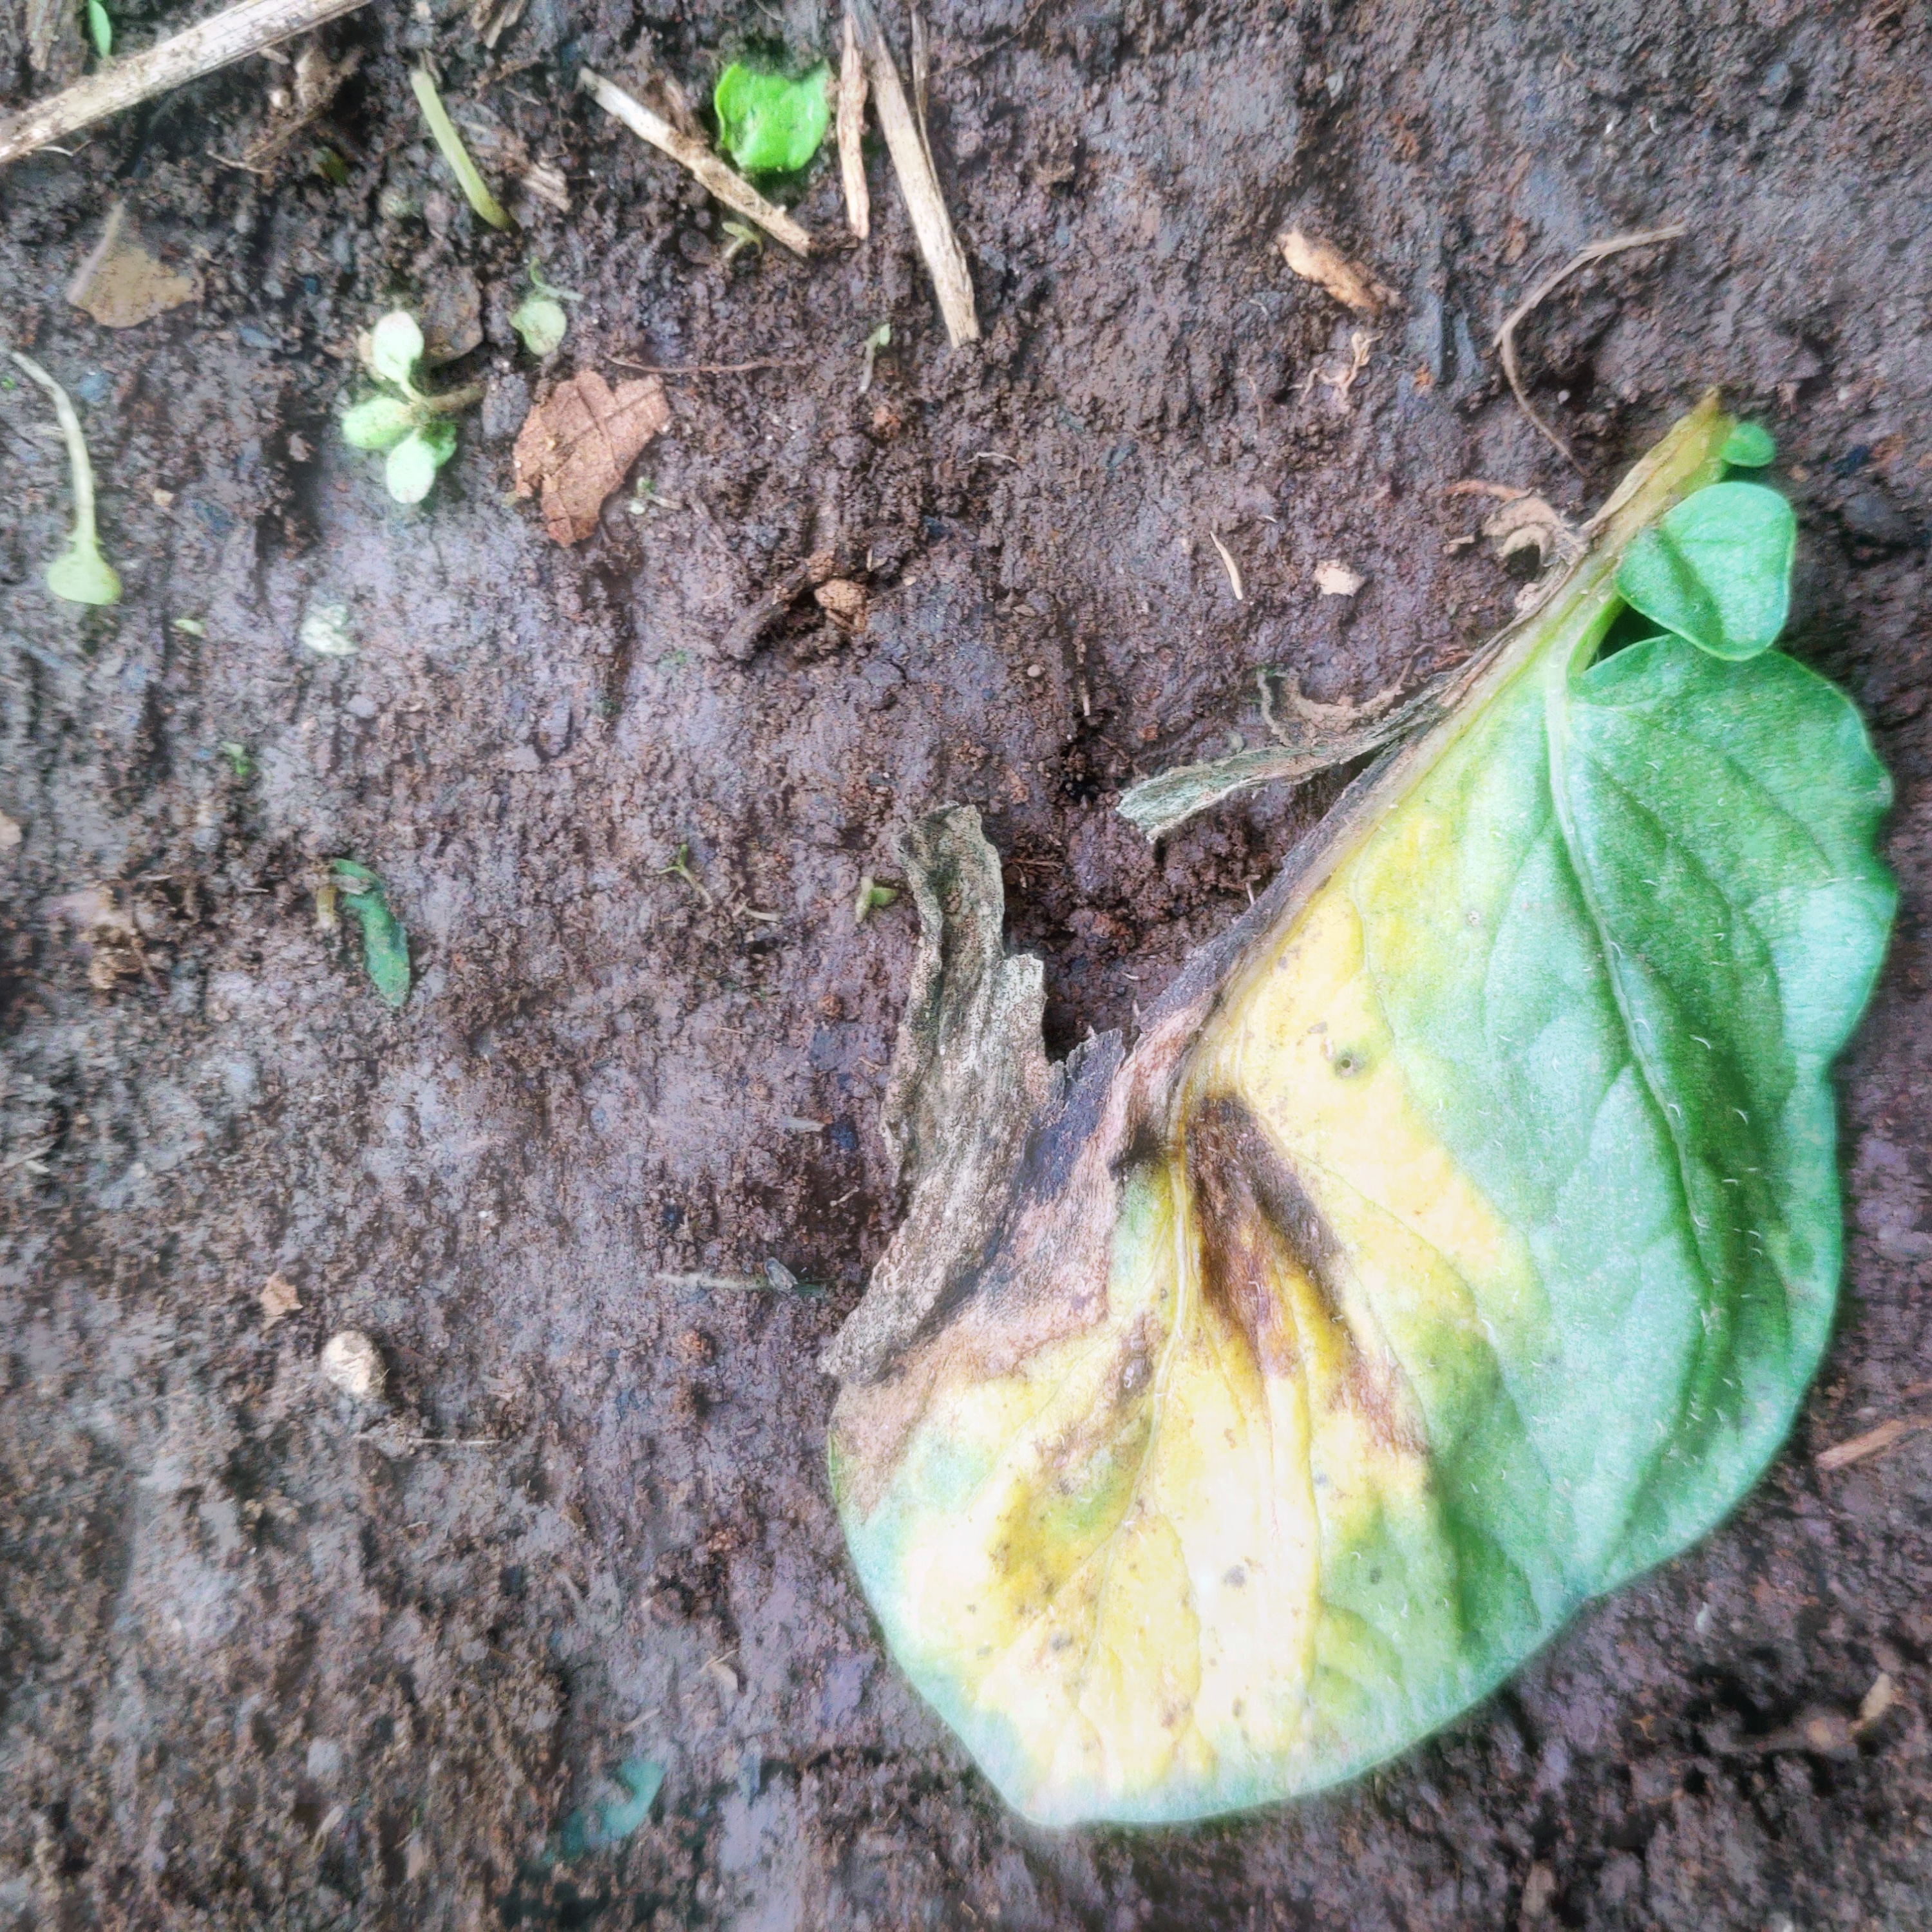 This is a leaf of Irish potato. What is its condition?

late blight
